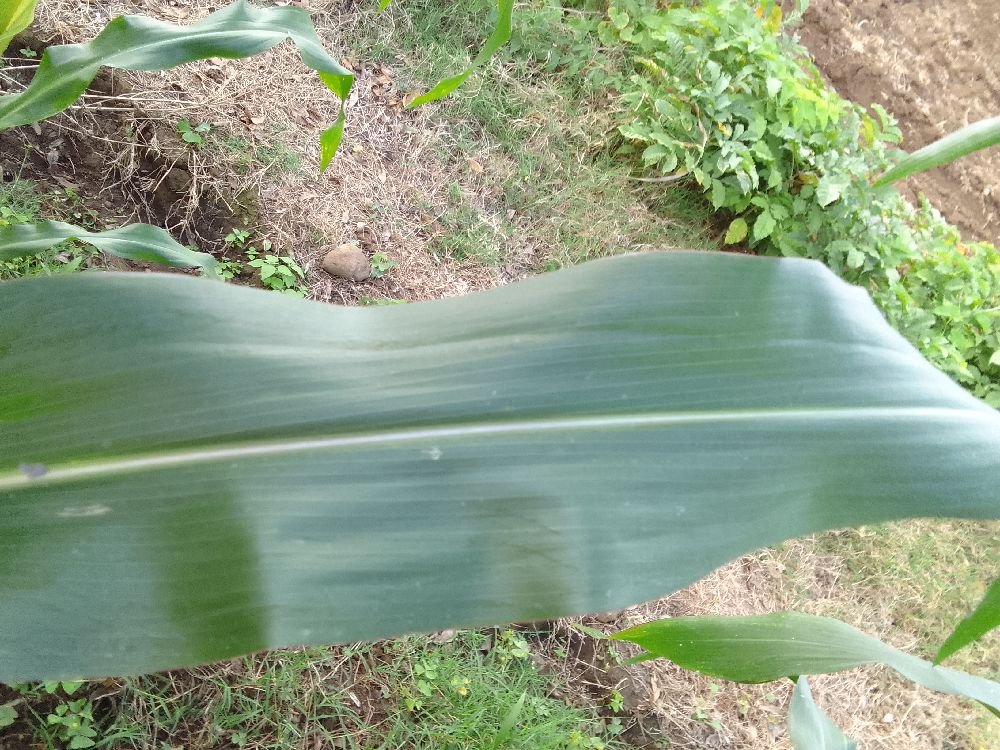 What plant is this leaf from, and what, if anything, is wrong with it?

maize, healthy
